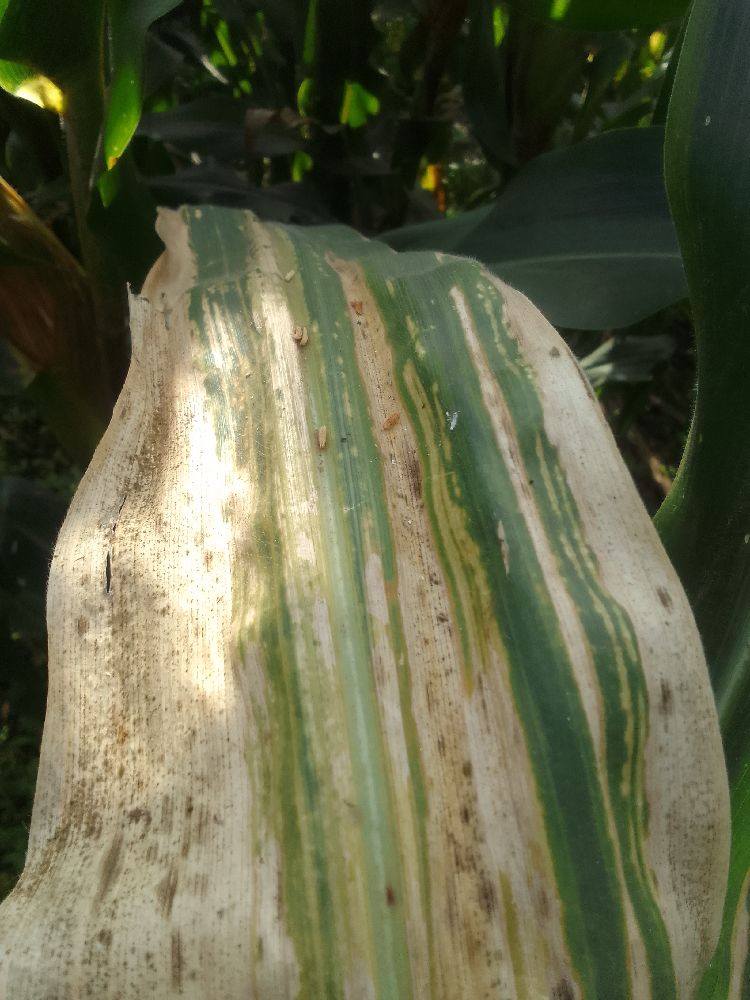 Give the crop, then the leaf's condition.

maize, maize lethal necrosis
